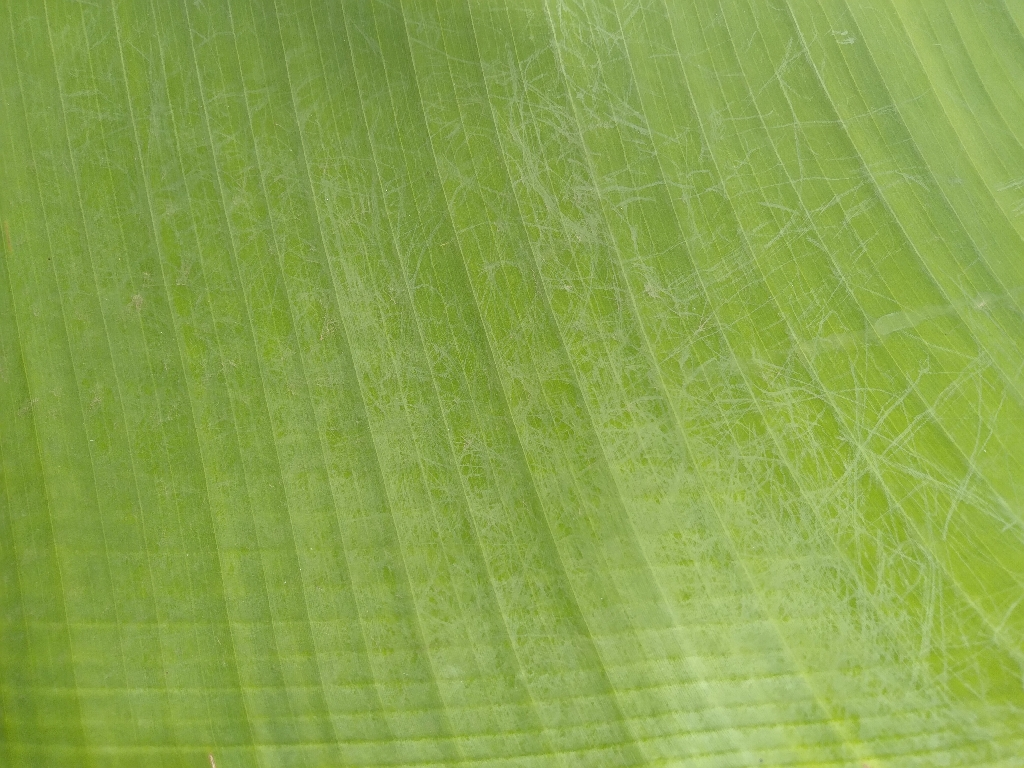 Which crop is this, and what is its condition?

banana, healthy
